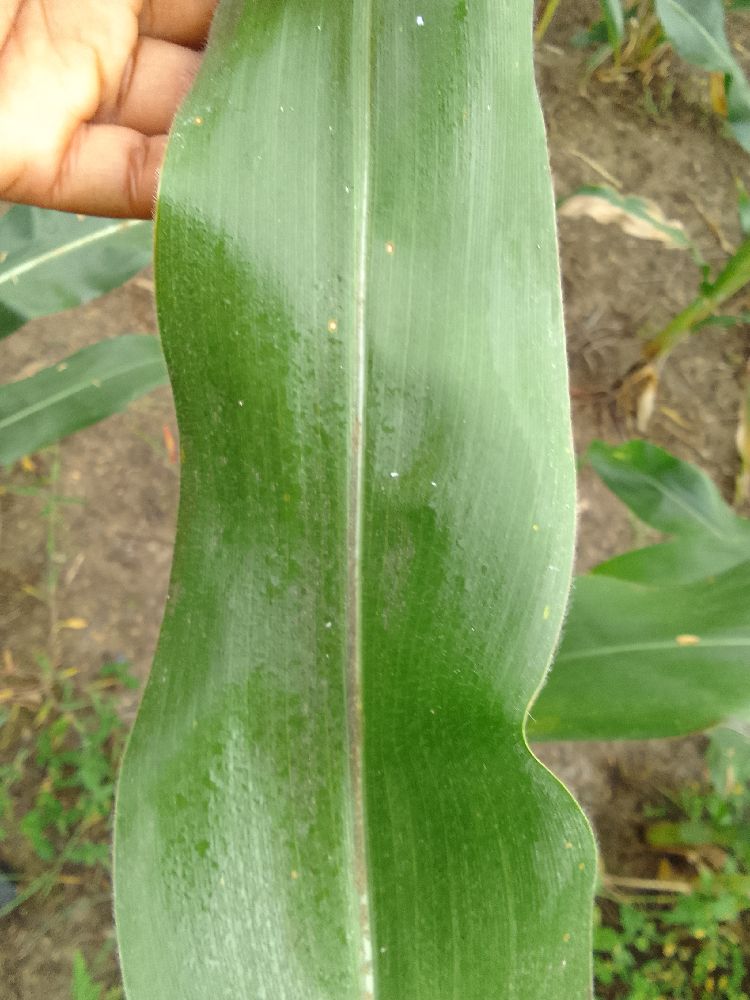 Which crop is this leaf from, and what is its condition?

maize, healthy
